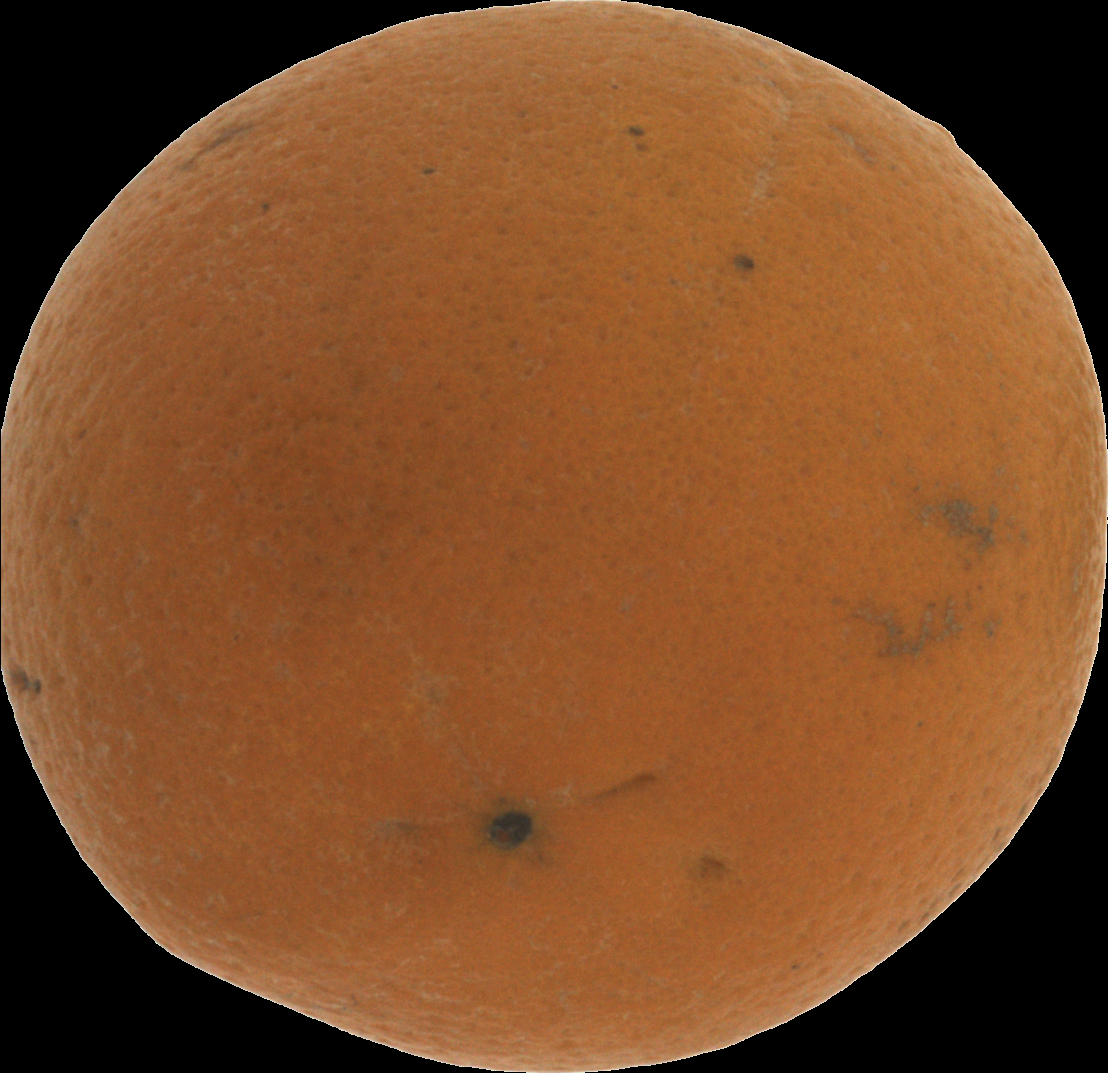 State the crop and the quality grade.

orange, bad
